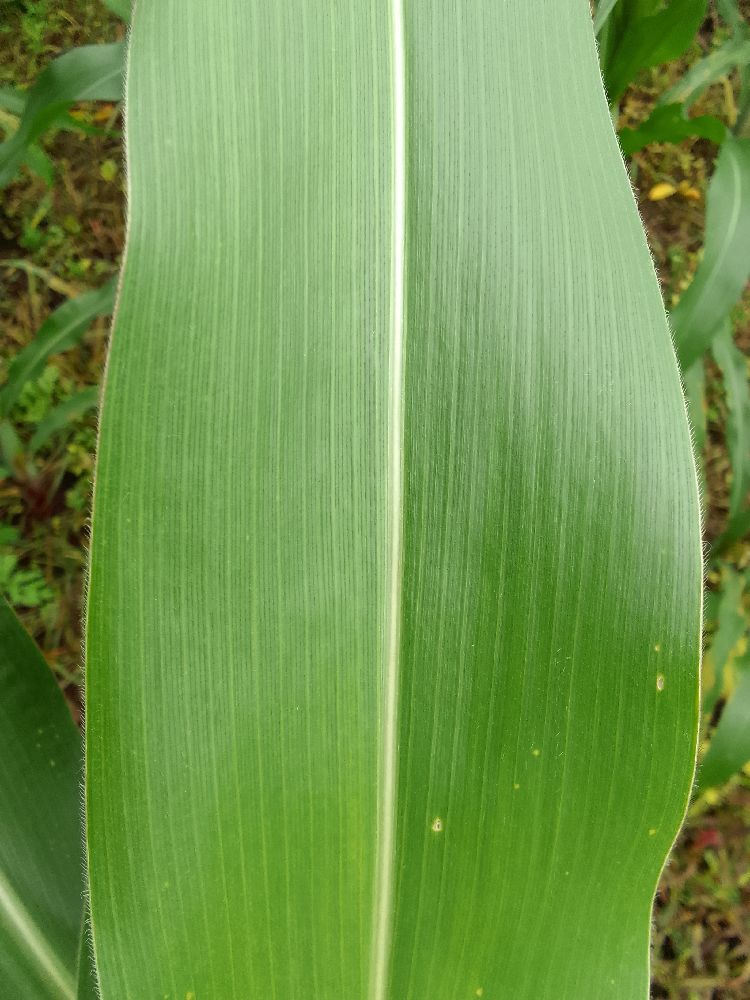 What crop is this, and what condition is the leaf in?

maize, healthy
